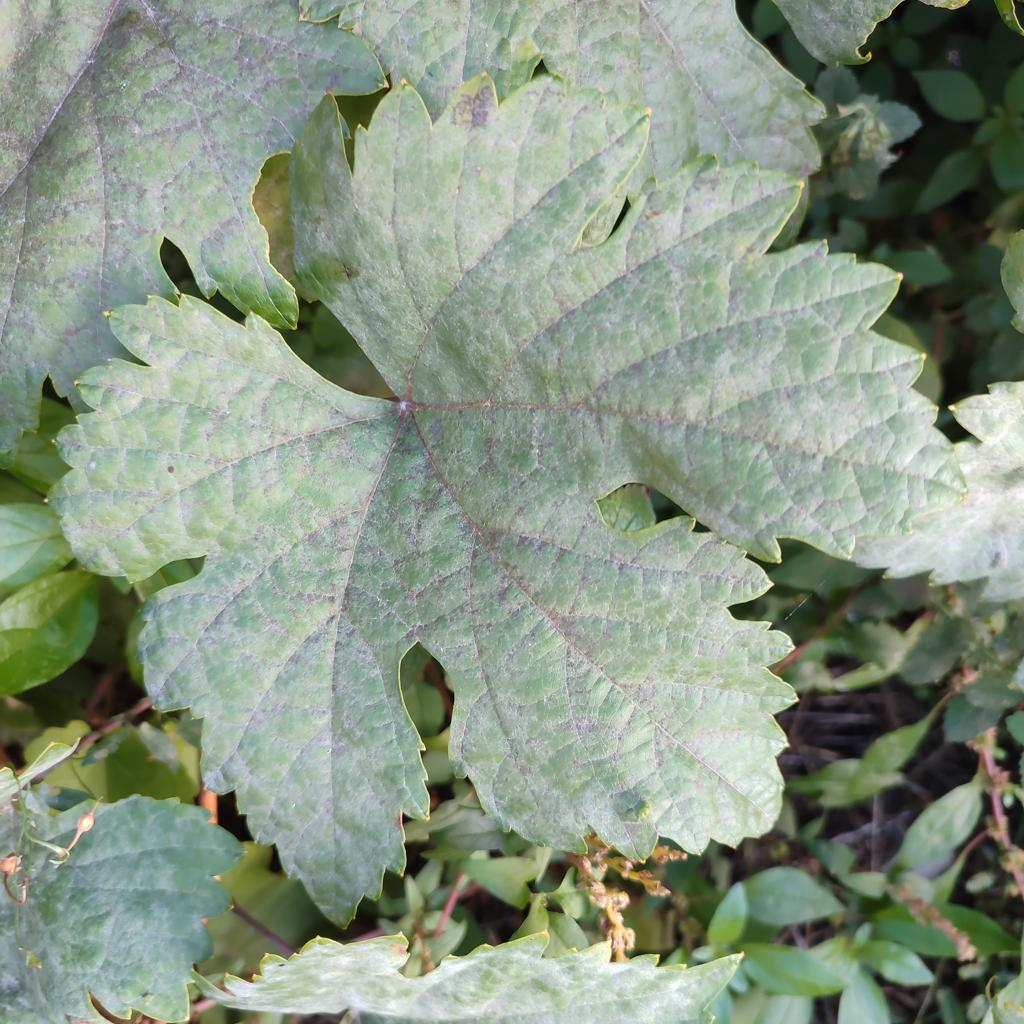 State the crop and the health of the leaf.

grapevine, powdery mildew
